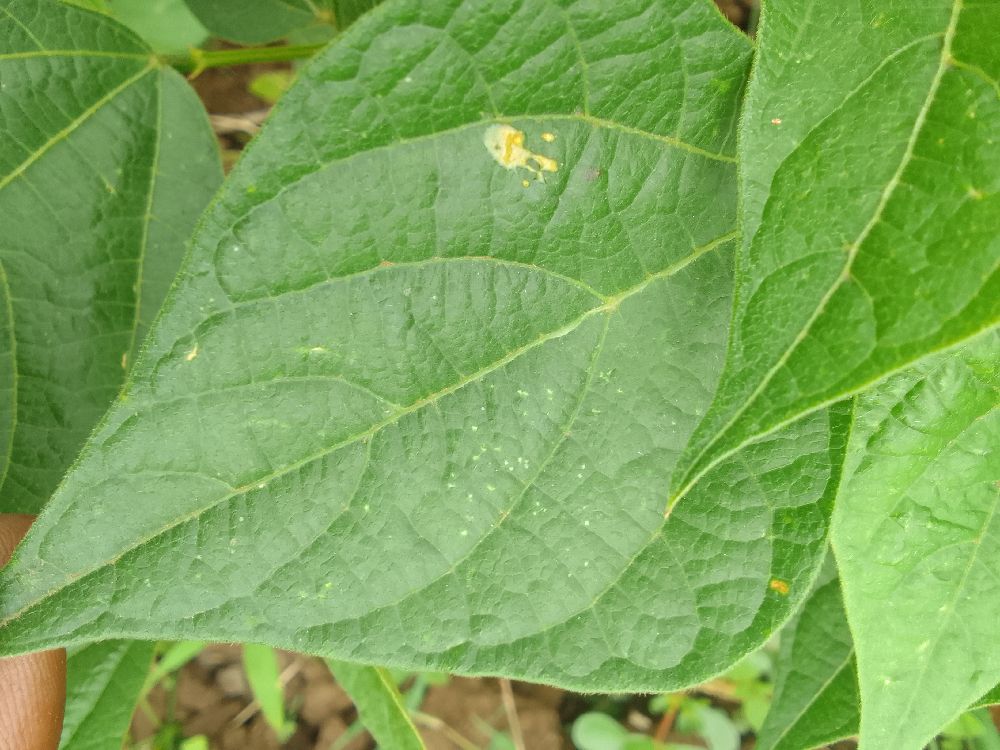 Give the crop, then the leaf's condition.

common bean, healthy
